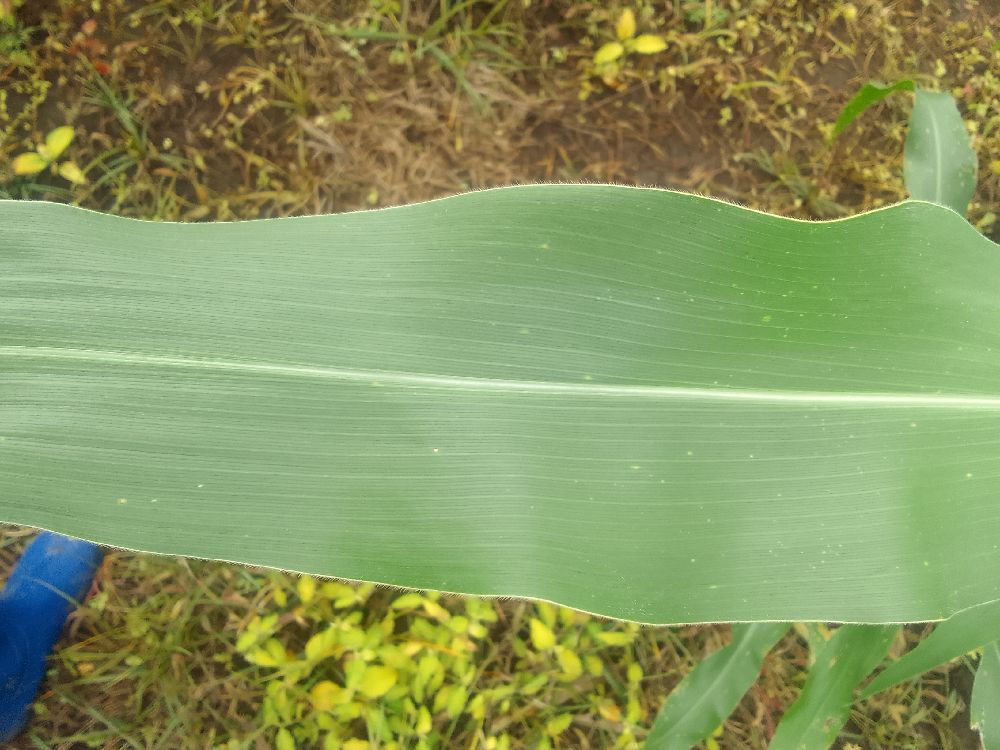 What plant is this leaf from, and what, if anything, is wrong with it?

maize, healthy
